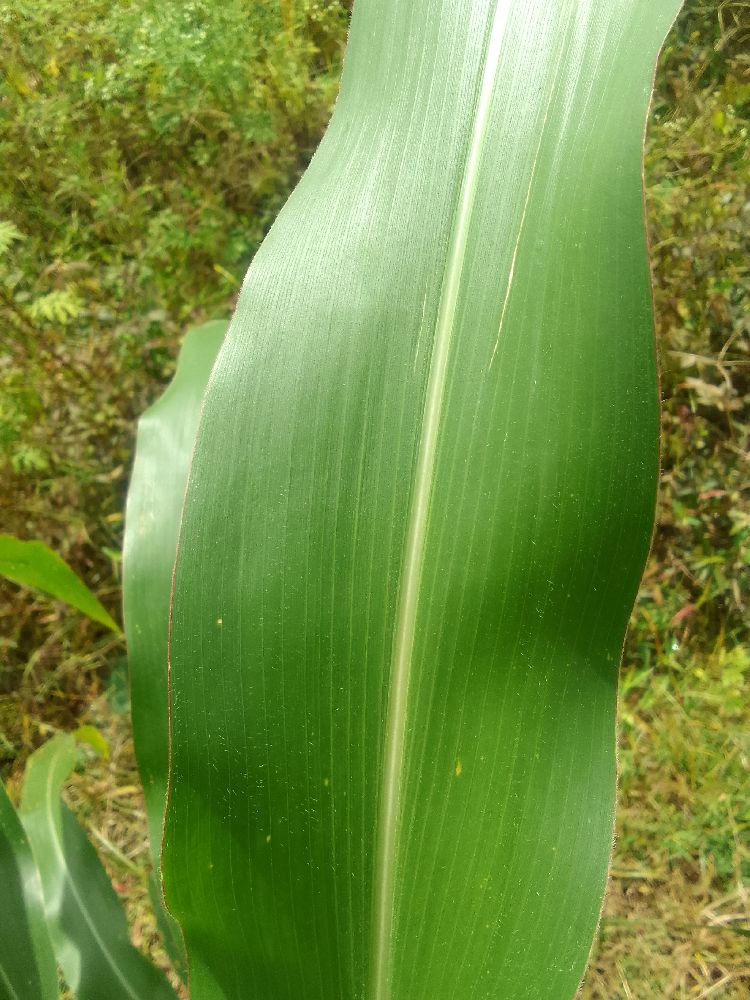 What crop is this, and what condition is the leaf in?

maize, healthy
